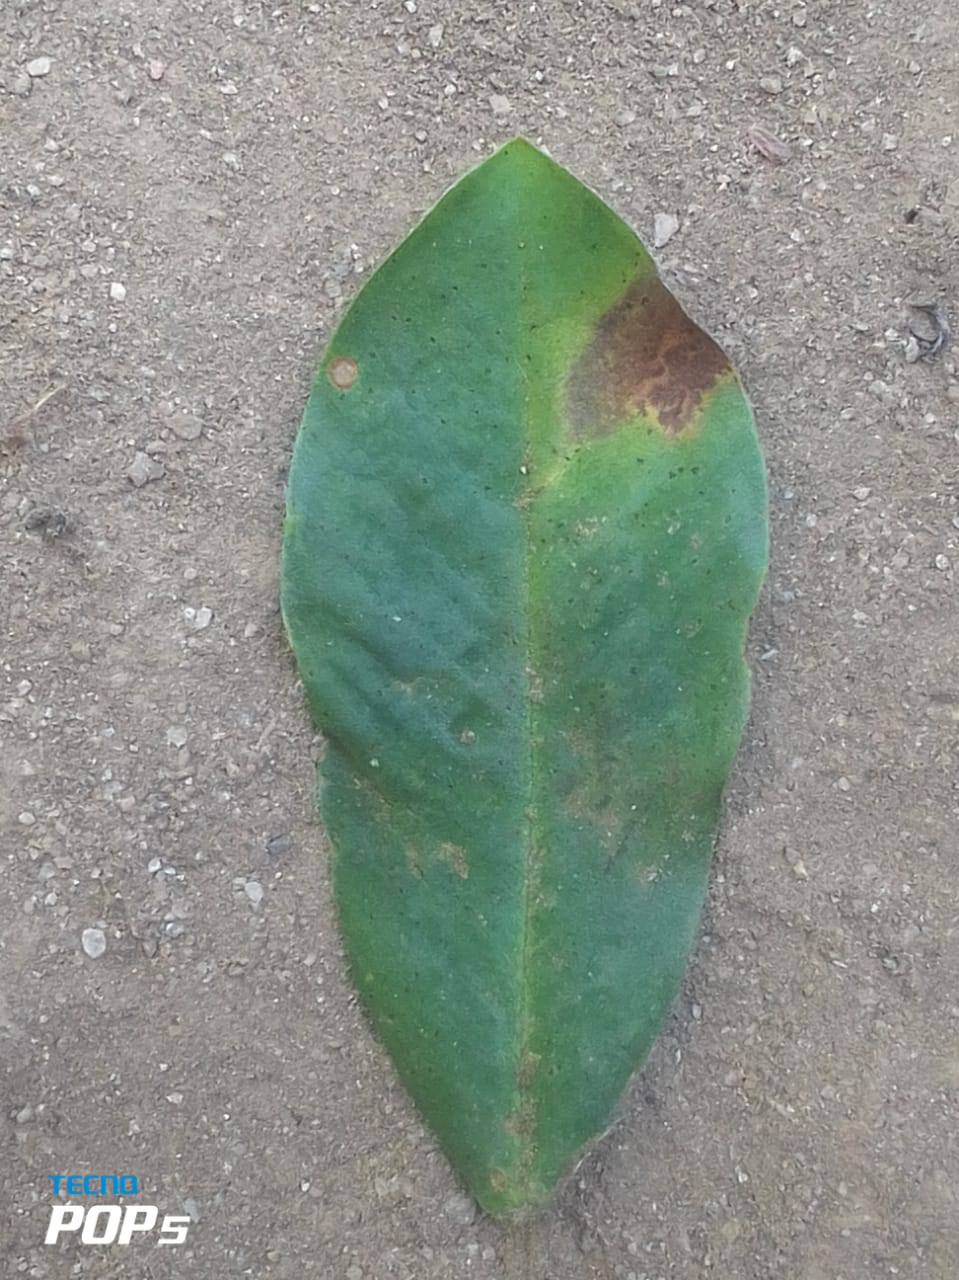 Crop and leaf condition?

peanut, phoma arachidicola
